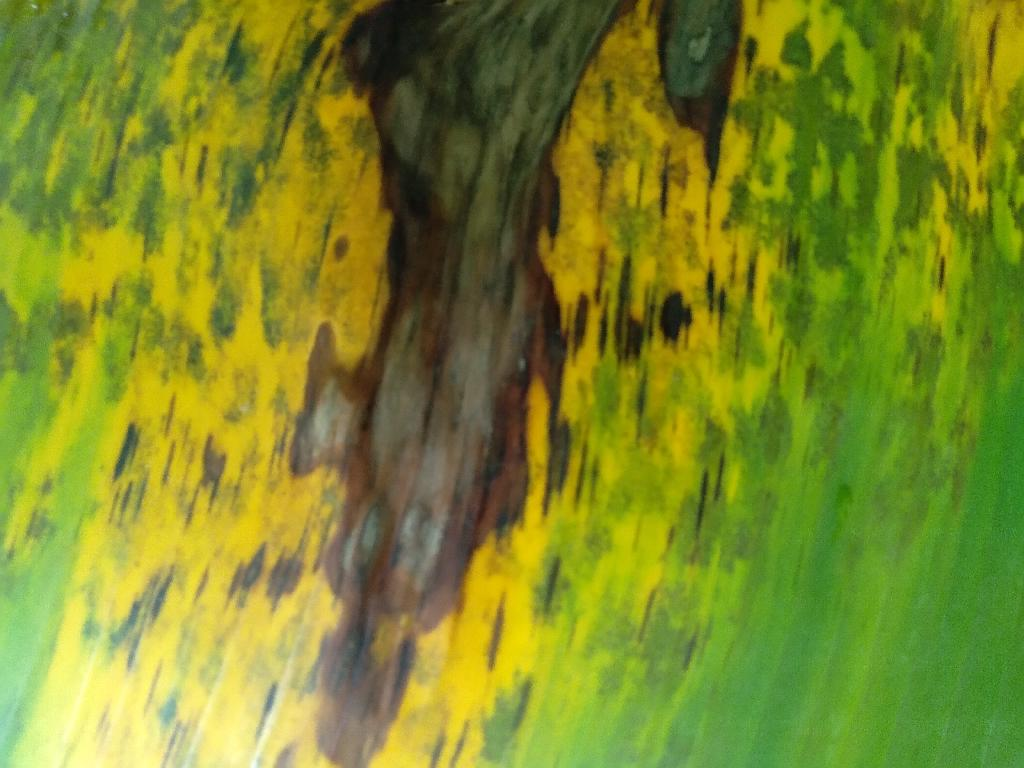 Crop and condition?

banana, black sigatoka
